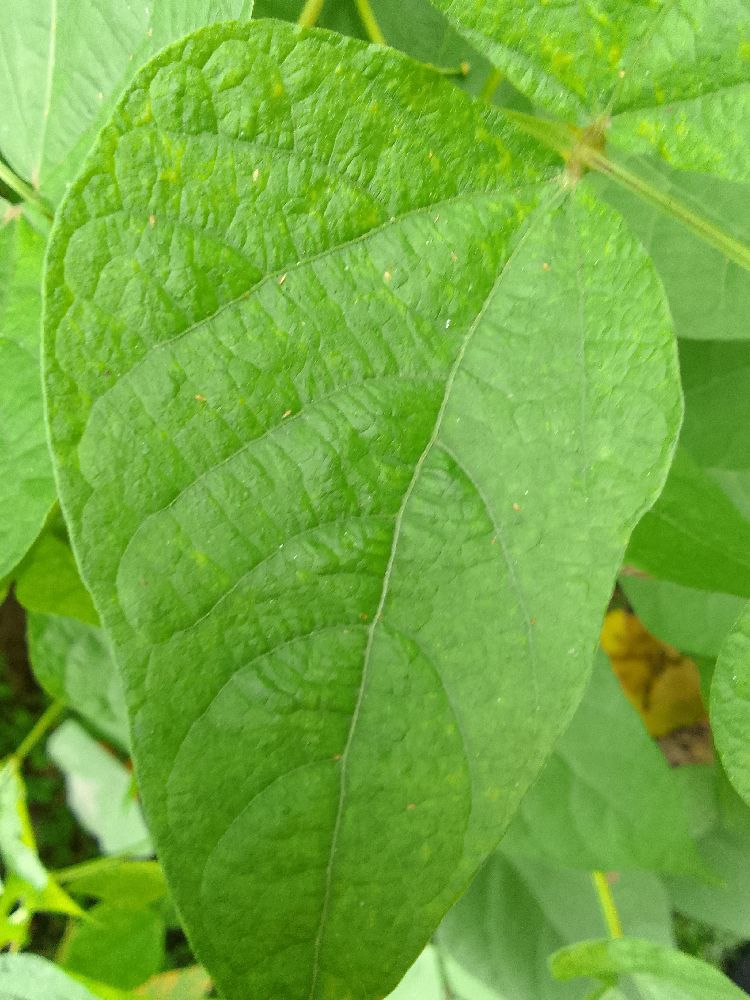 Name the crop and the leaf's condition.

common bean, healthy
